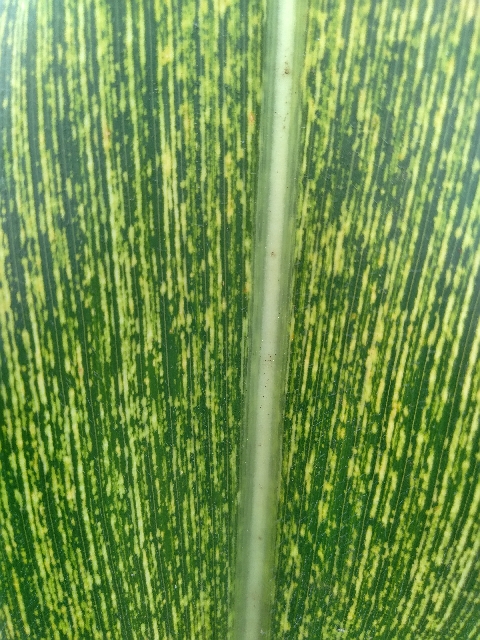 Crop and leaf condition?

maize, maize streak virus
